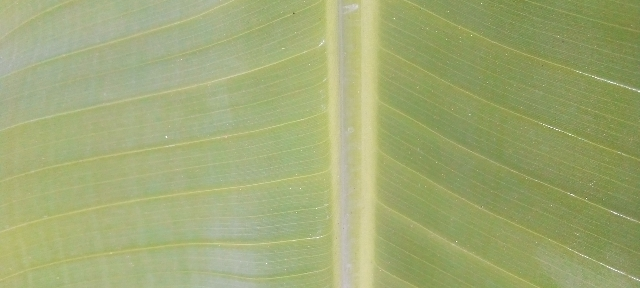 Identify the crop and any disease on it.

banana, healthy
